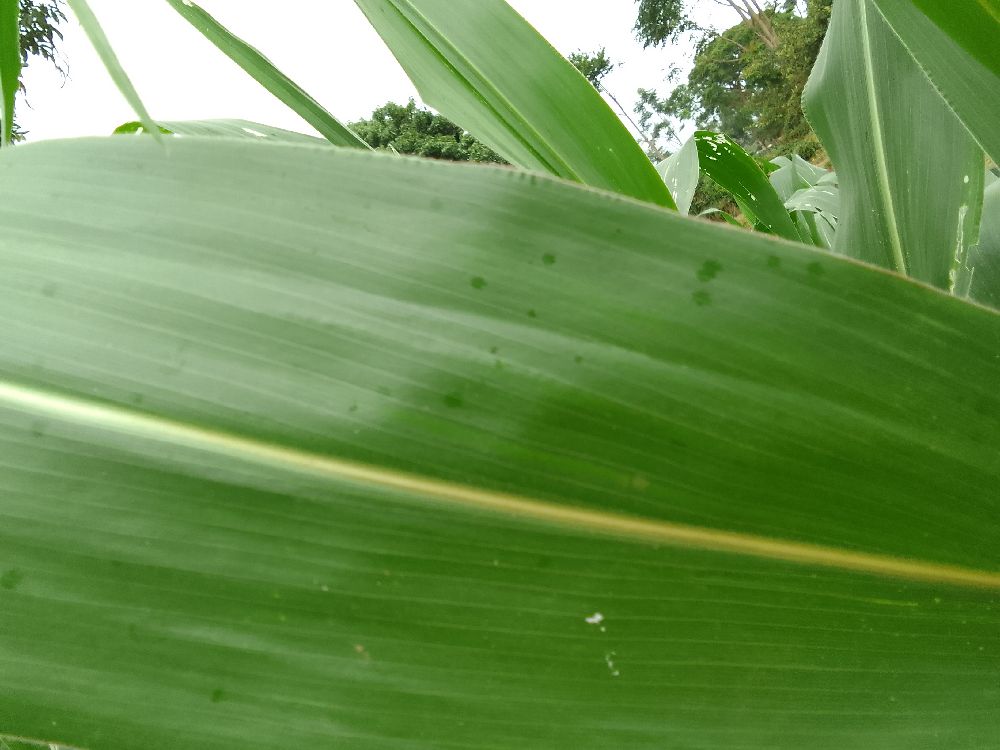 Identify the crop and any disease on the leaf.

maize, healthy
